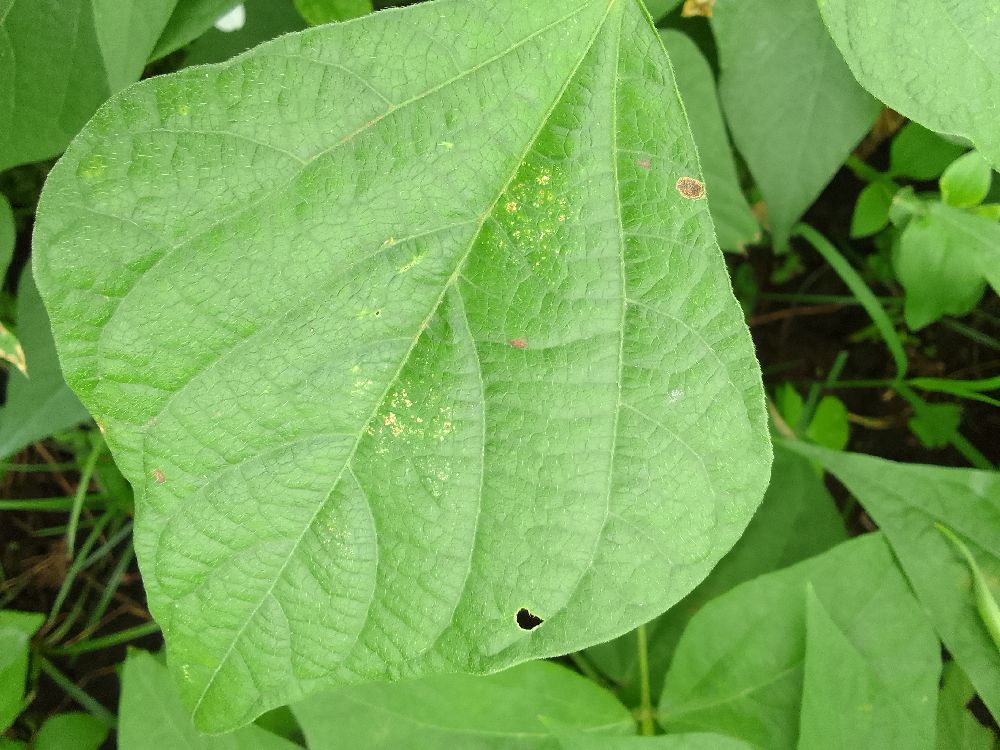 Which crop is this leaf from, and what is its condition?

common bean, healthy
